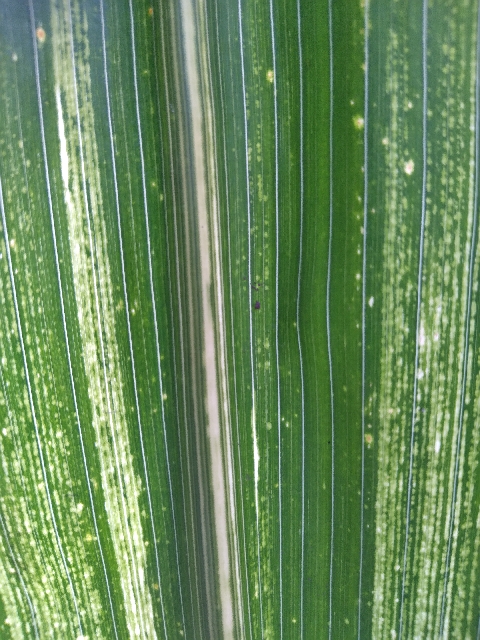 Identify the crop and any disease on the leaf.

maize, maize streak virus
